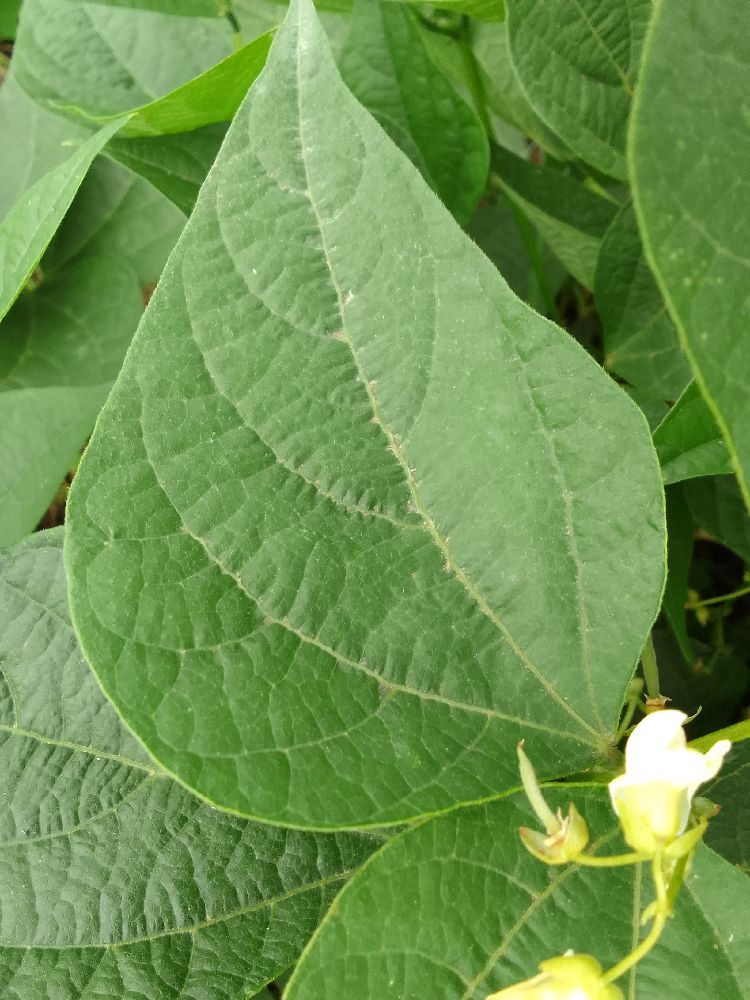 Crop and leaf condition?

common bean, healthy
